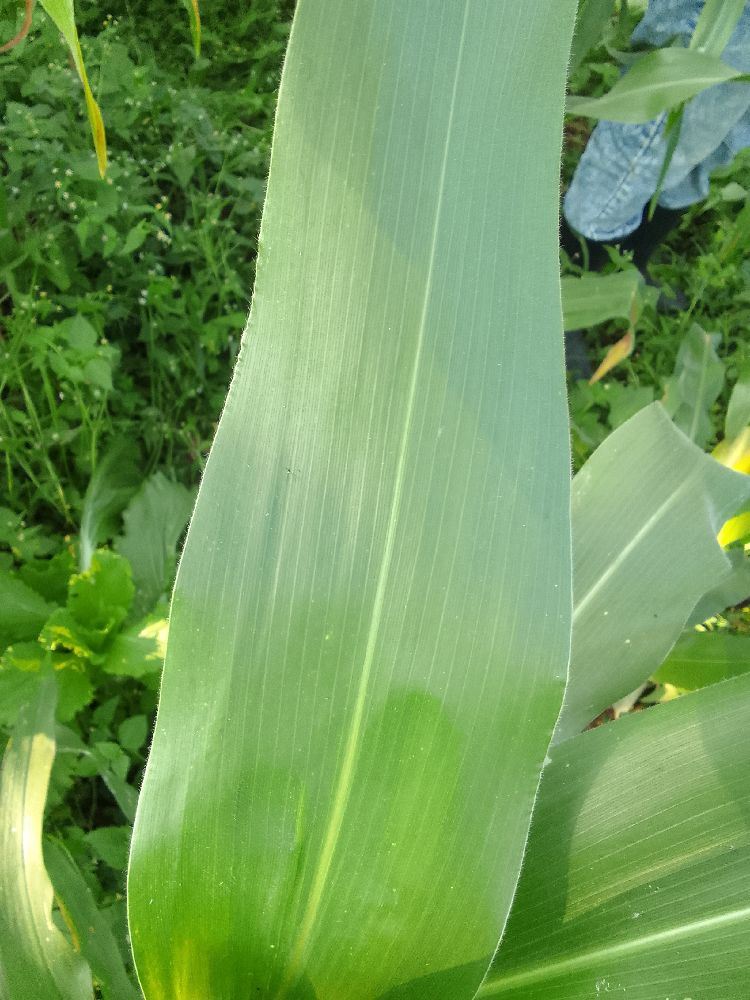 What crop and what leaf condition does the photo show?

maize, healthy
